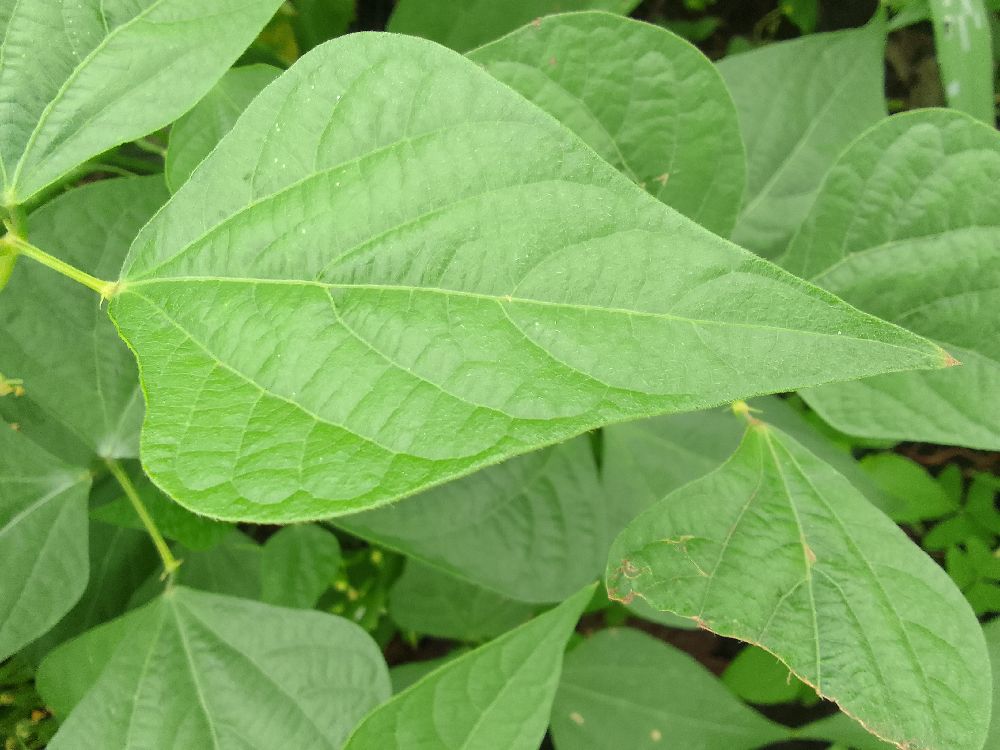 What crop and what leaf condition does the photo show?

common bean, healthy
